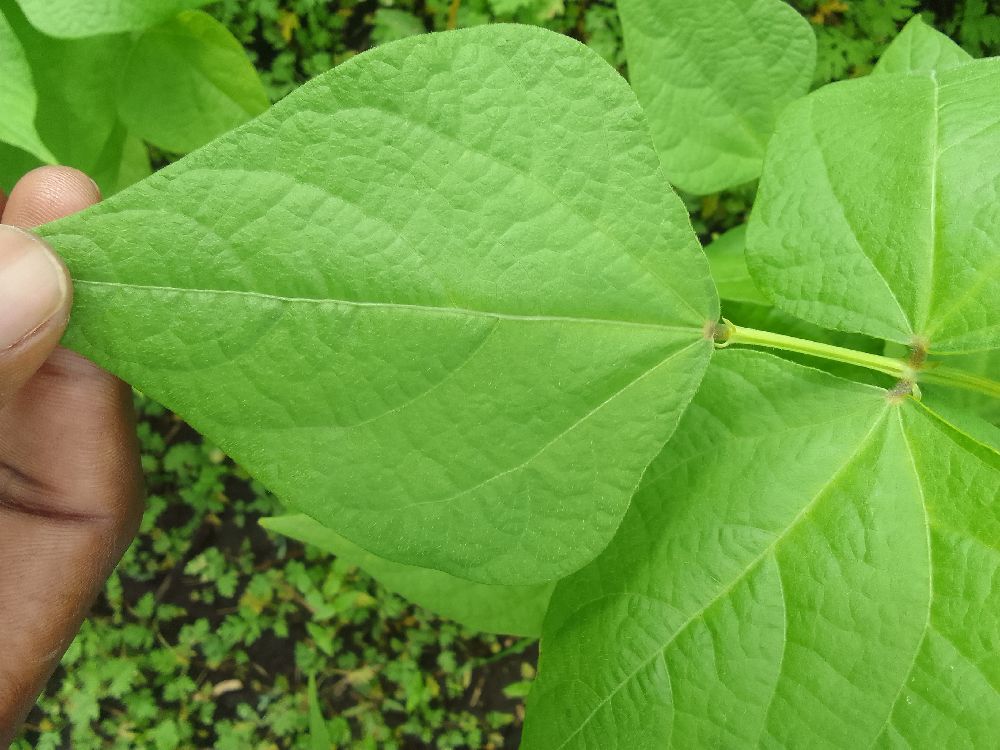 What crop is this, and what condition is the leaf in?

common bean, healthy
